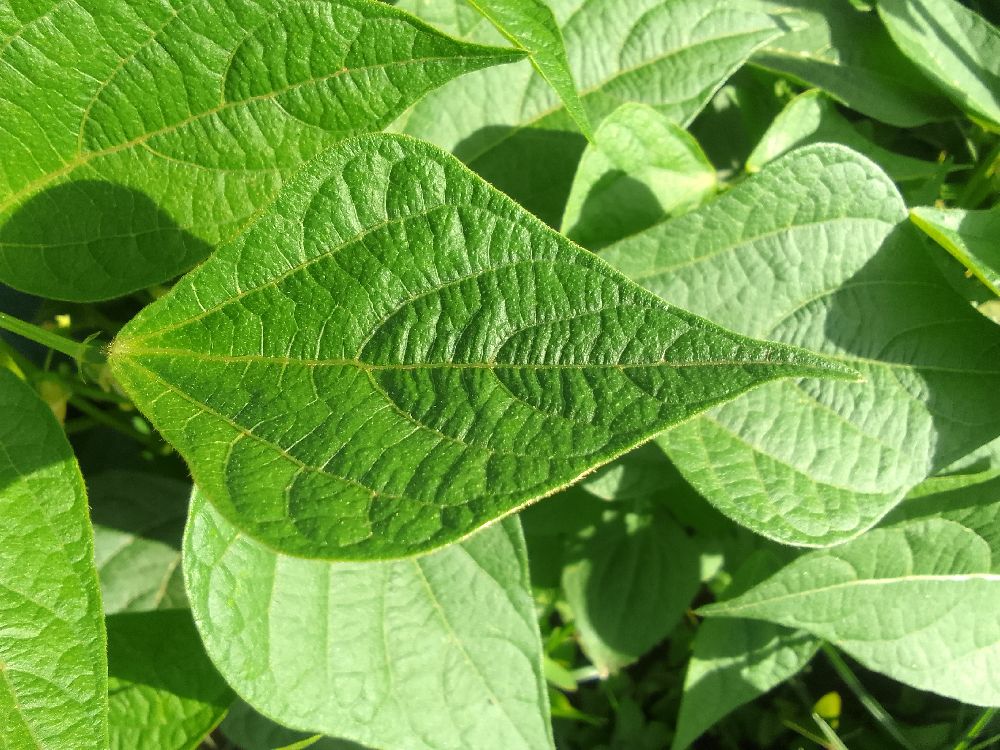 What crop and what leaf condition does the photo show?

common bean, healthy
